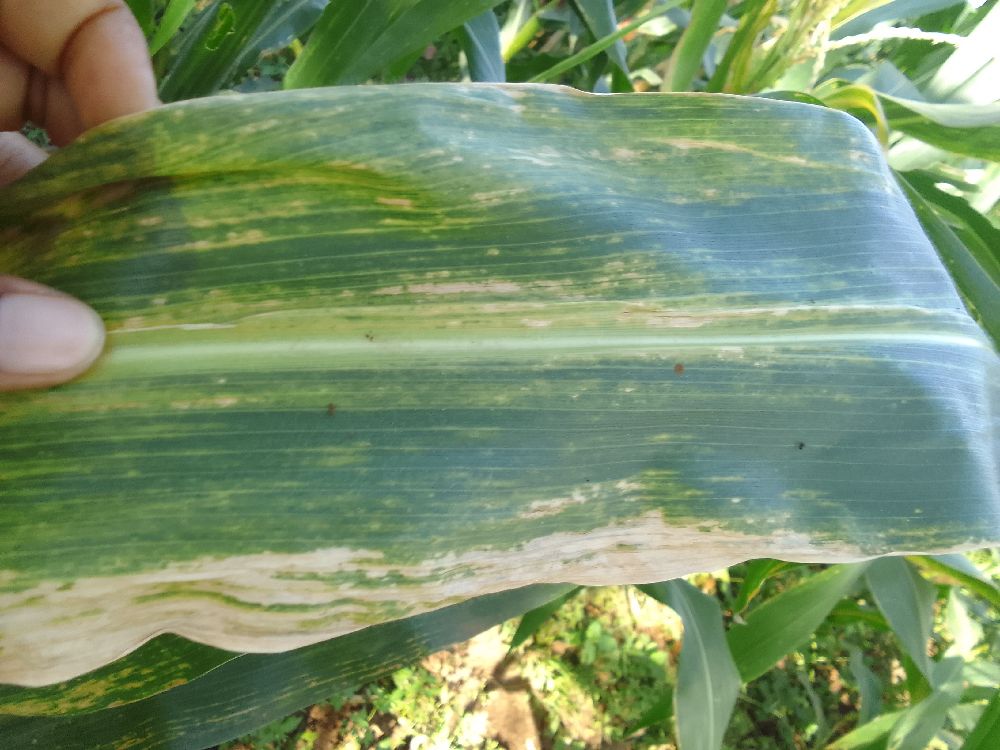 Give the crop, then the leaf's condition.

maize, maize lethal necrosis
